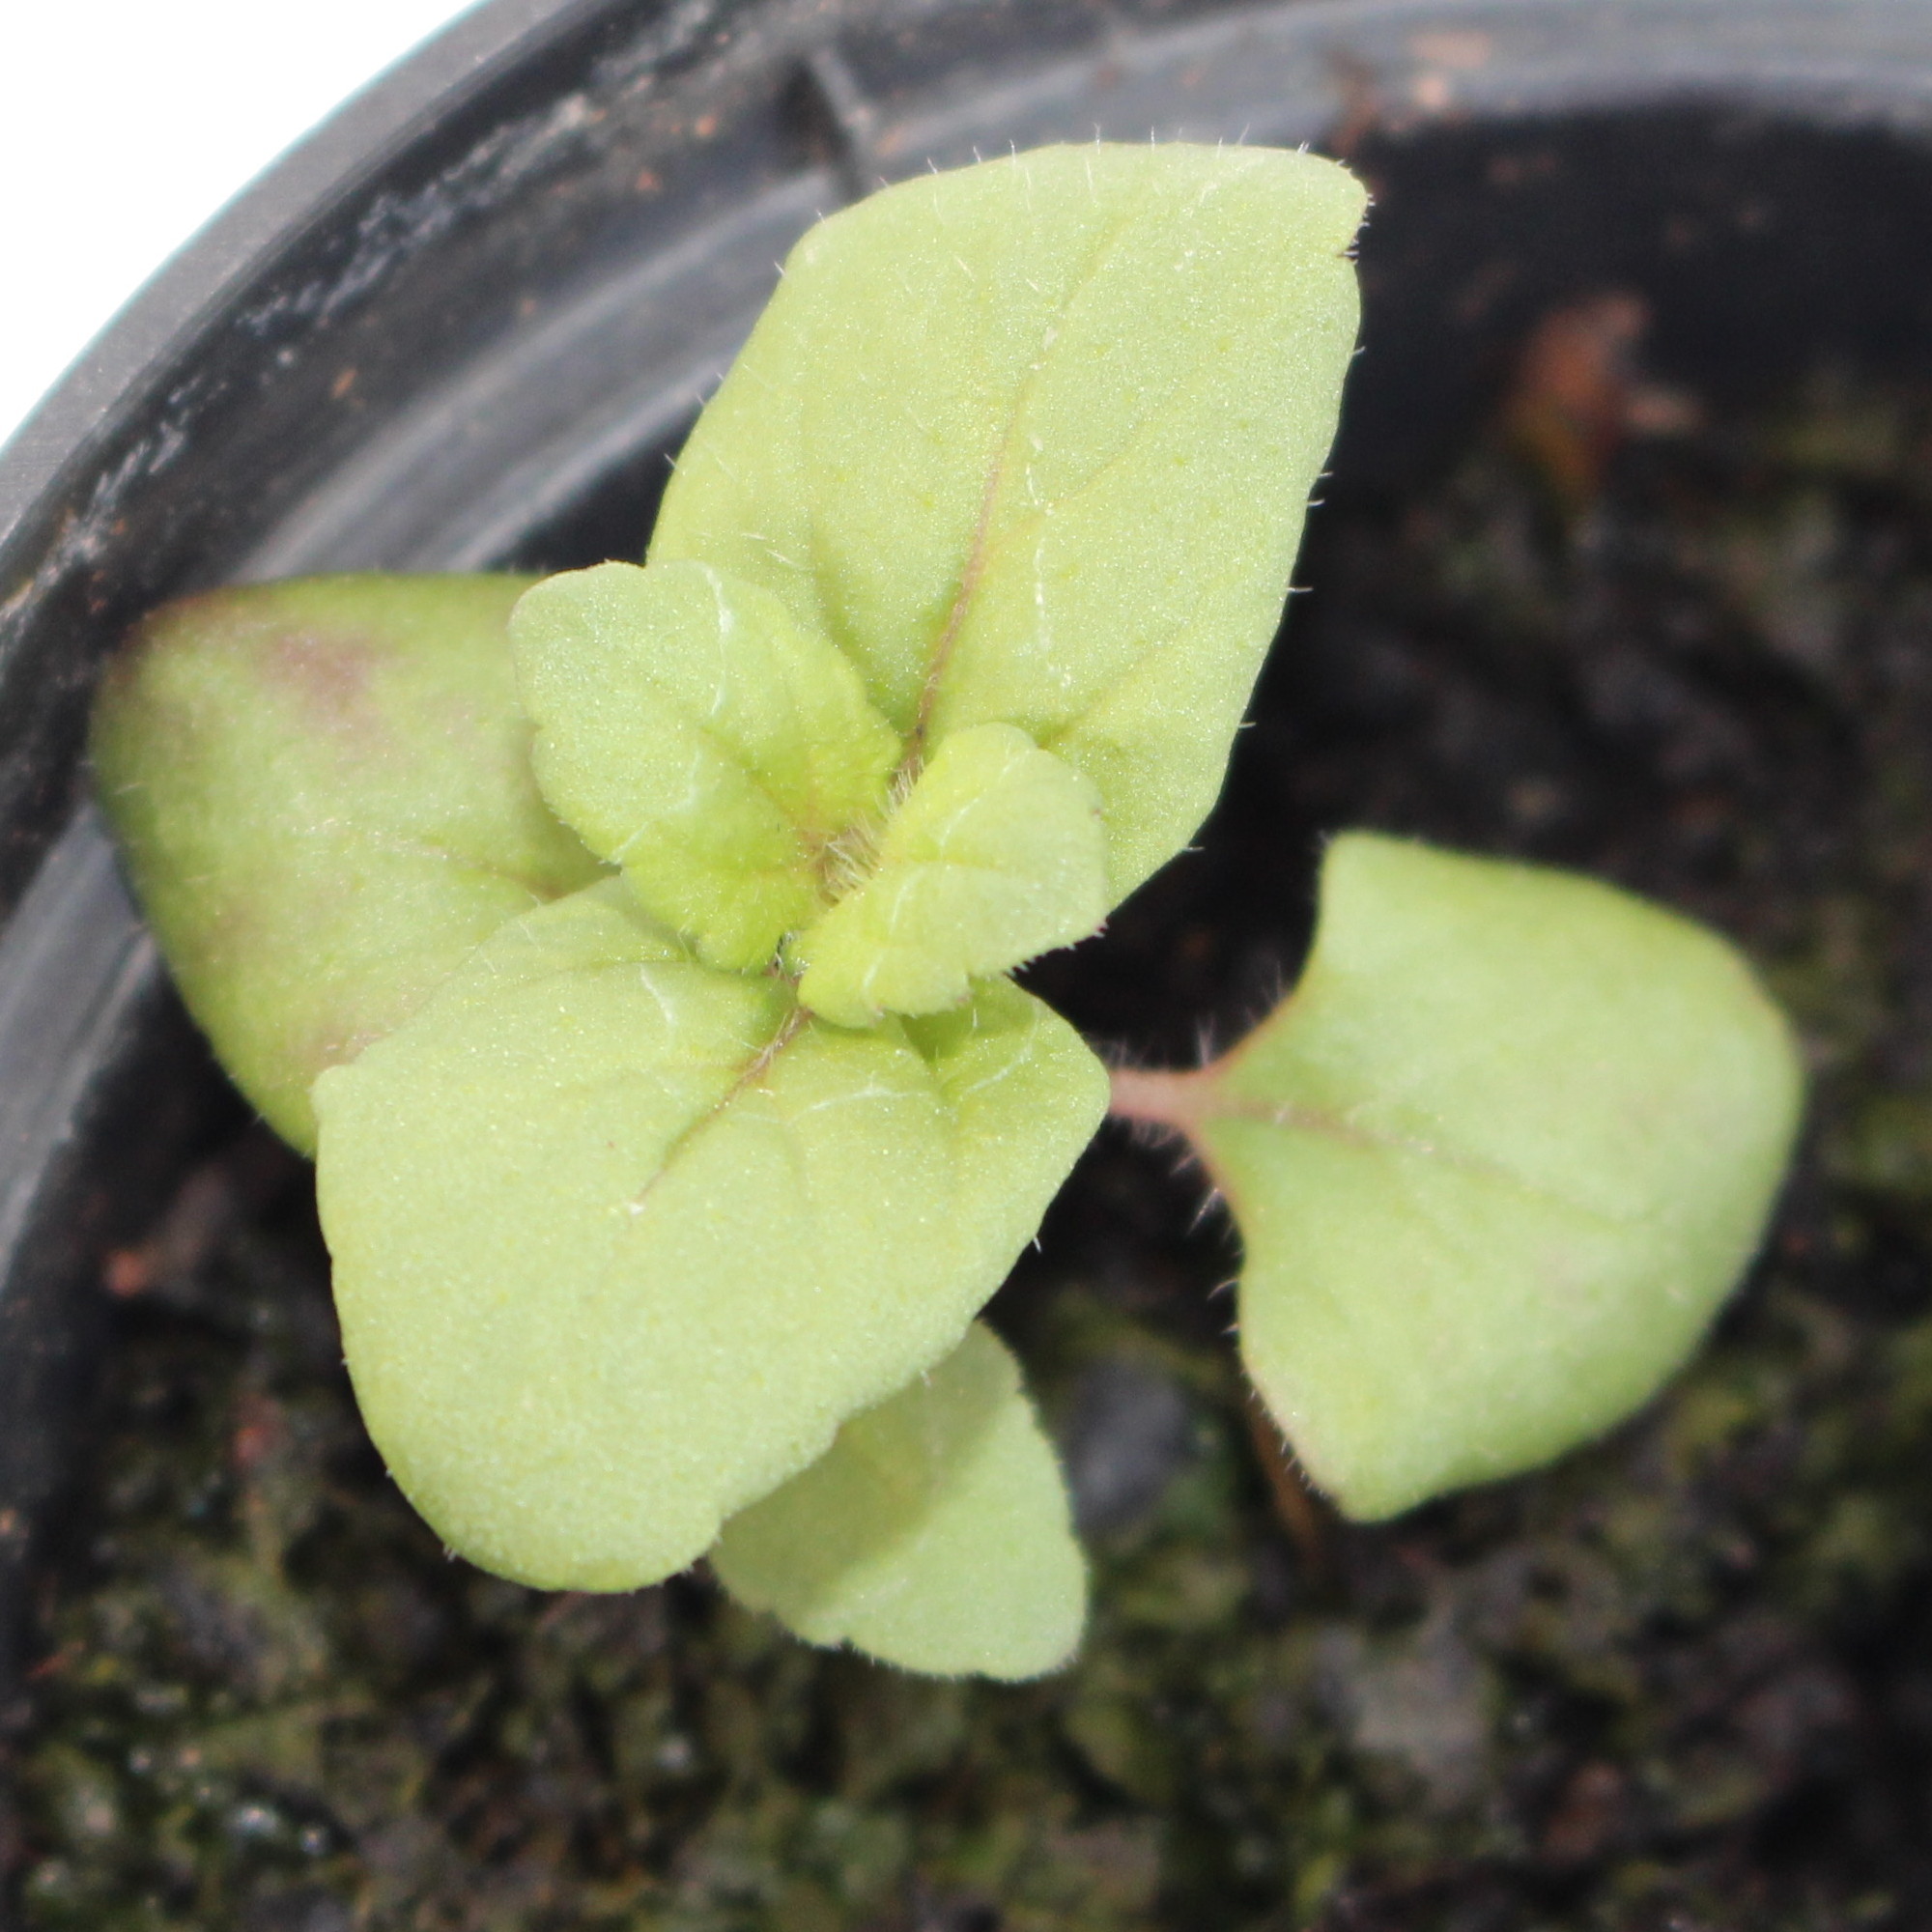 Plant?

Veronica persica
